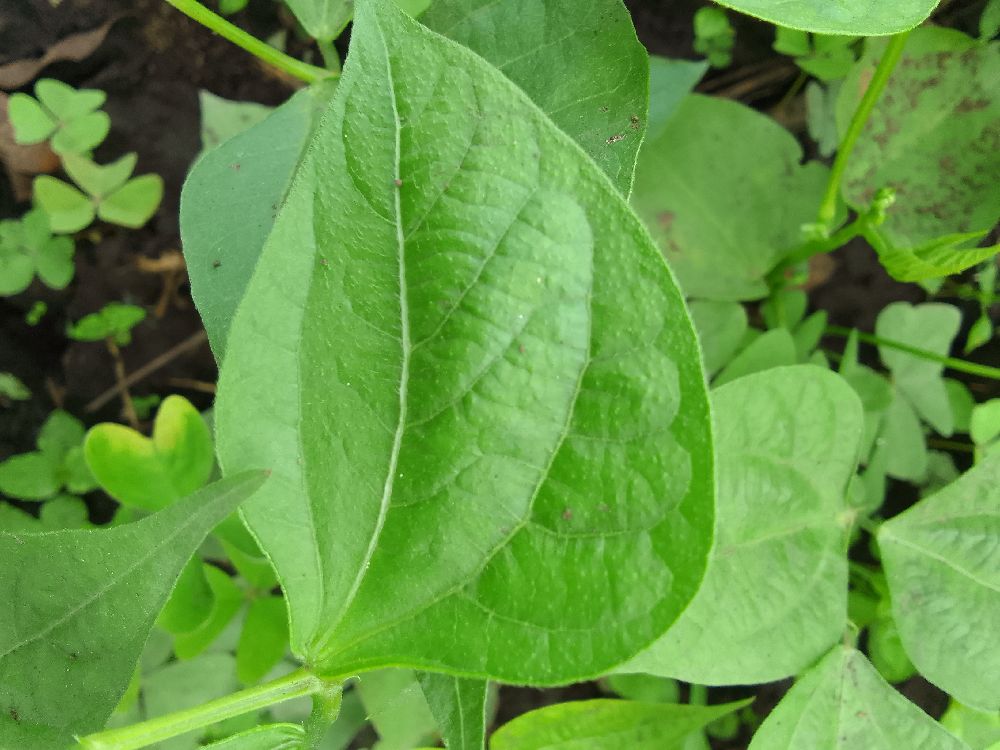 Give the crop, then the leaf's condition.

common bean, healthy
